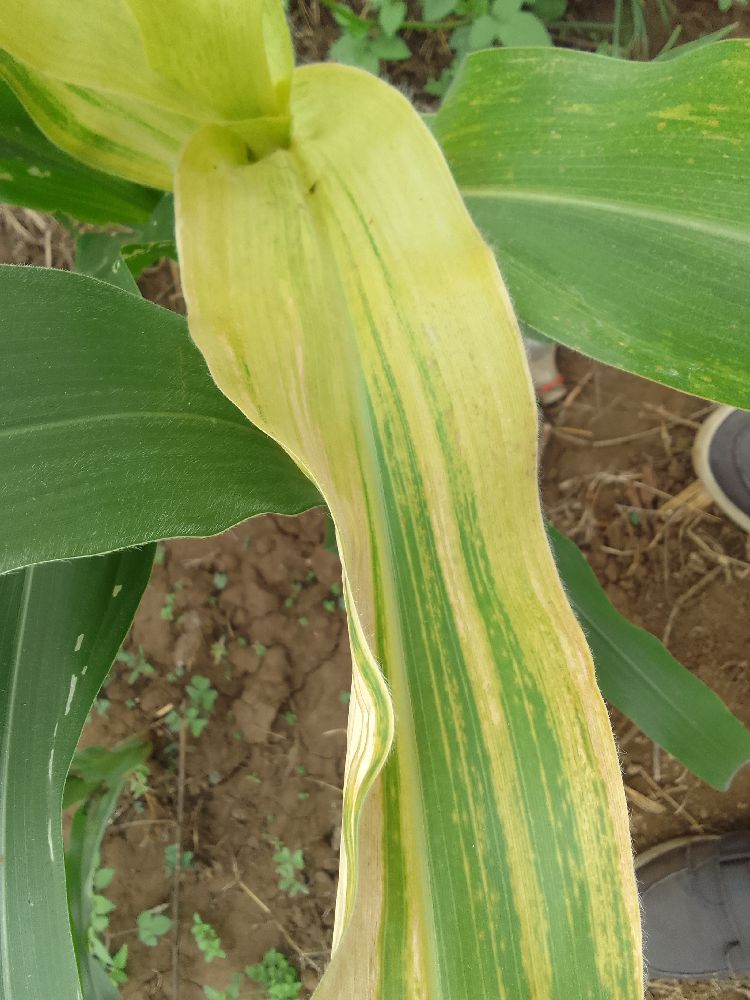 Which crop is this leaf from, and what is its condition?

maize, maize lethal necrosis
